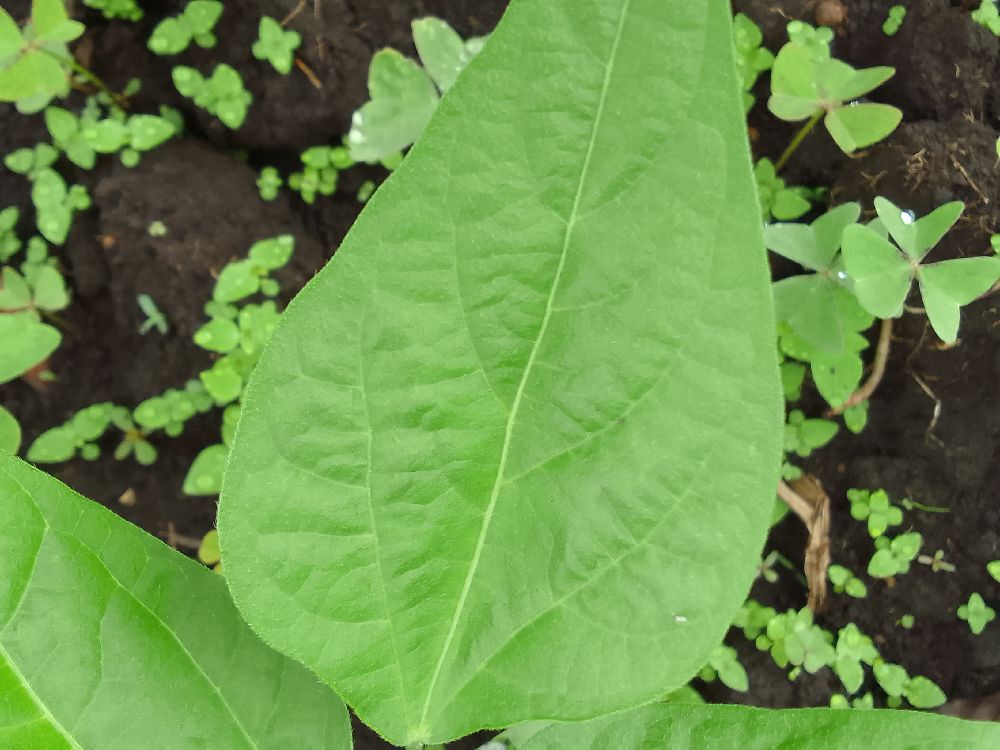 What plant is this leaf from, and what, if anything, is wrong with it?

common bean, healthy
